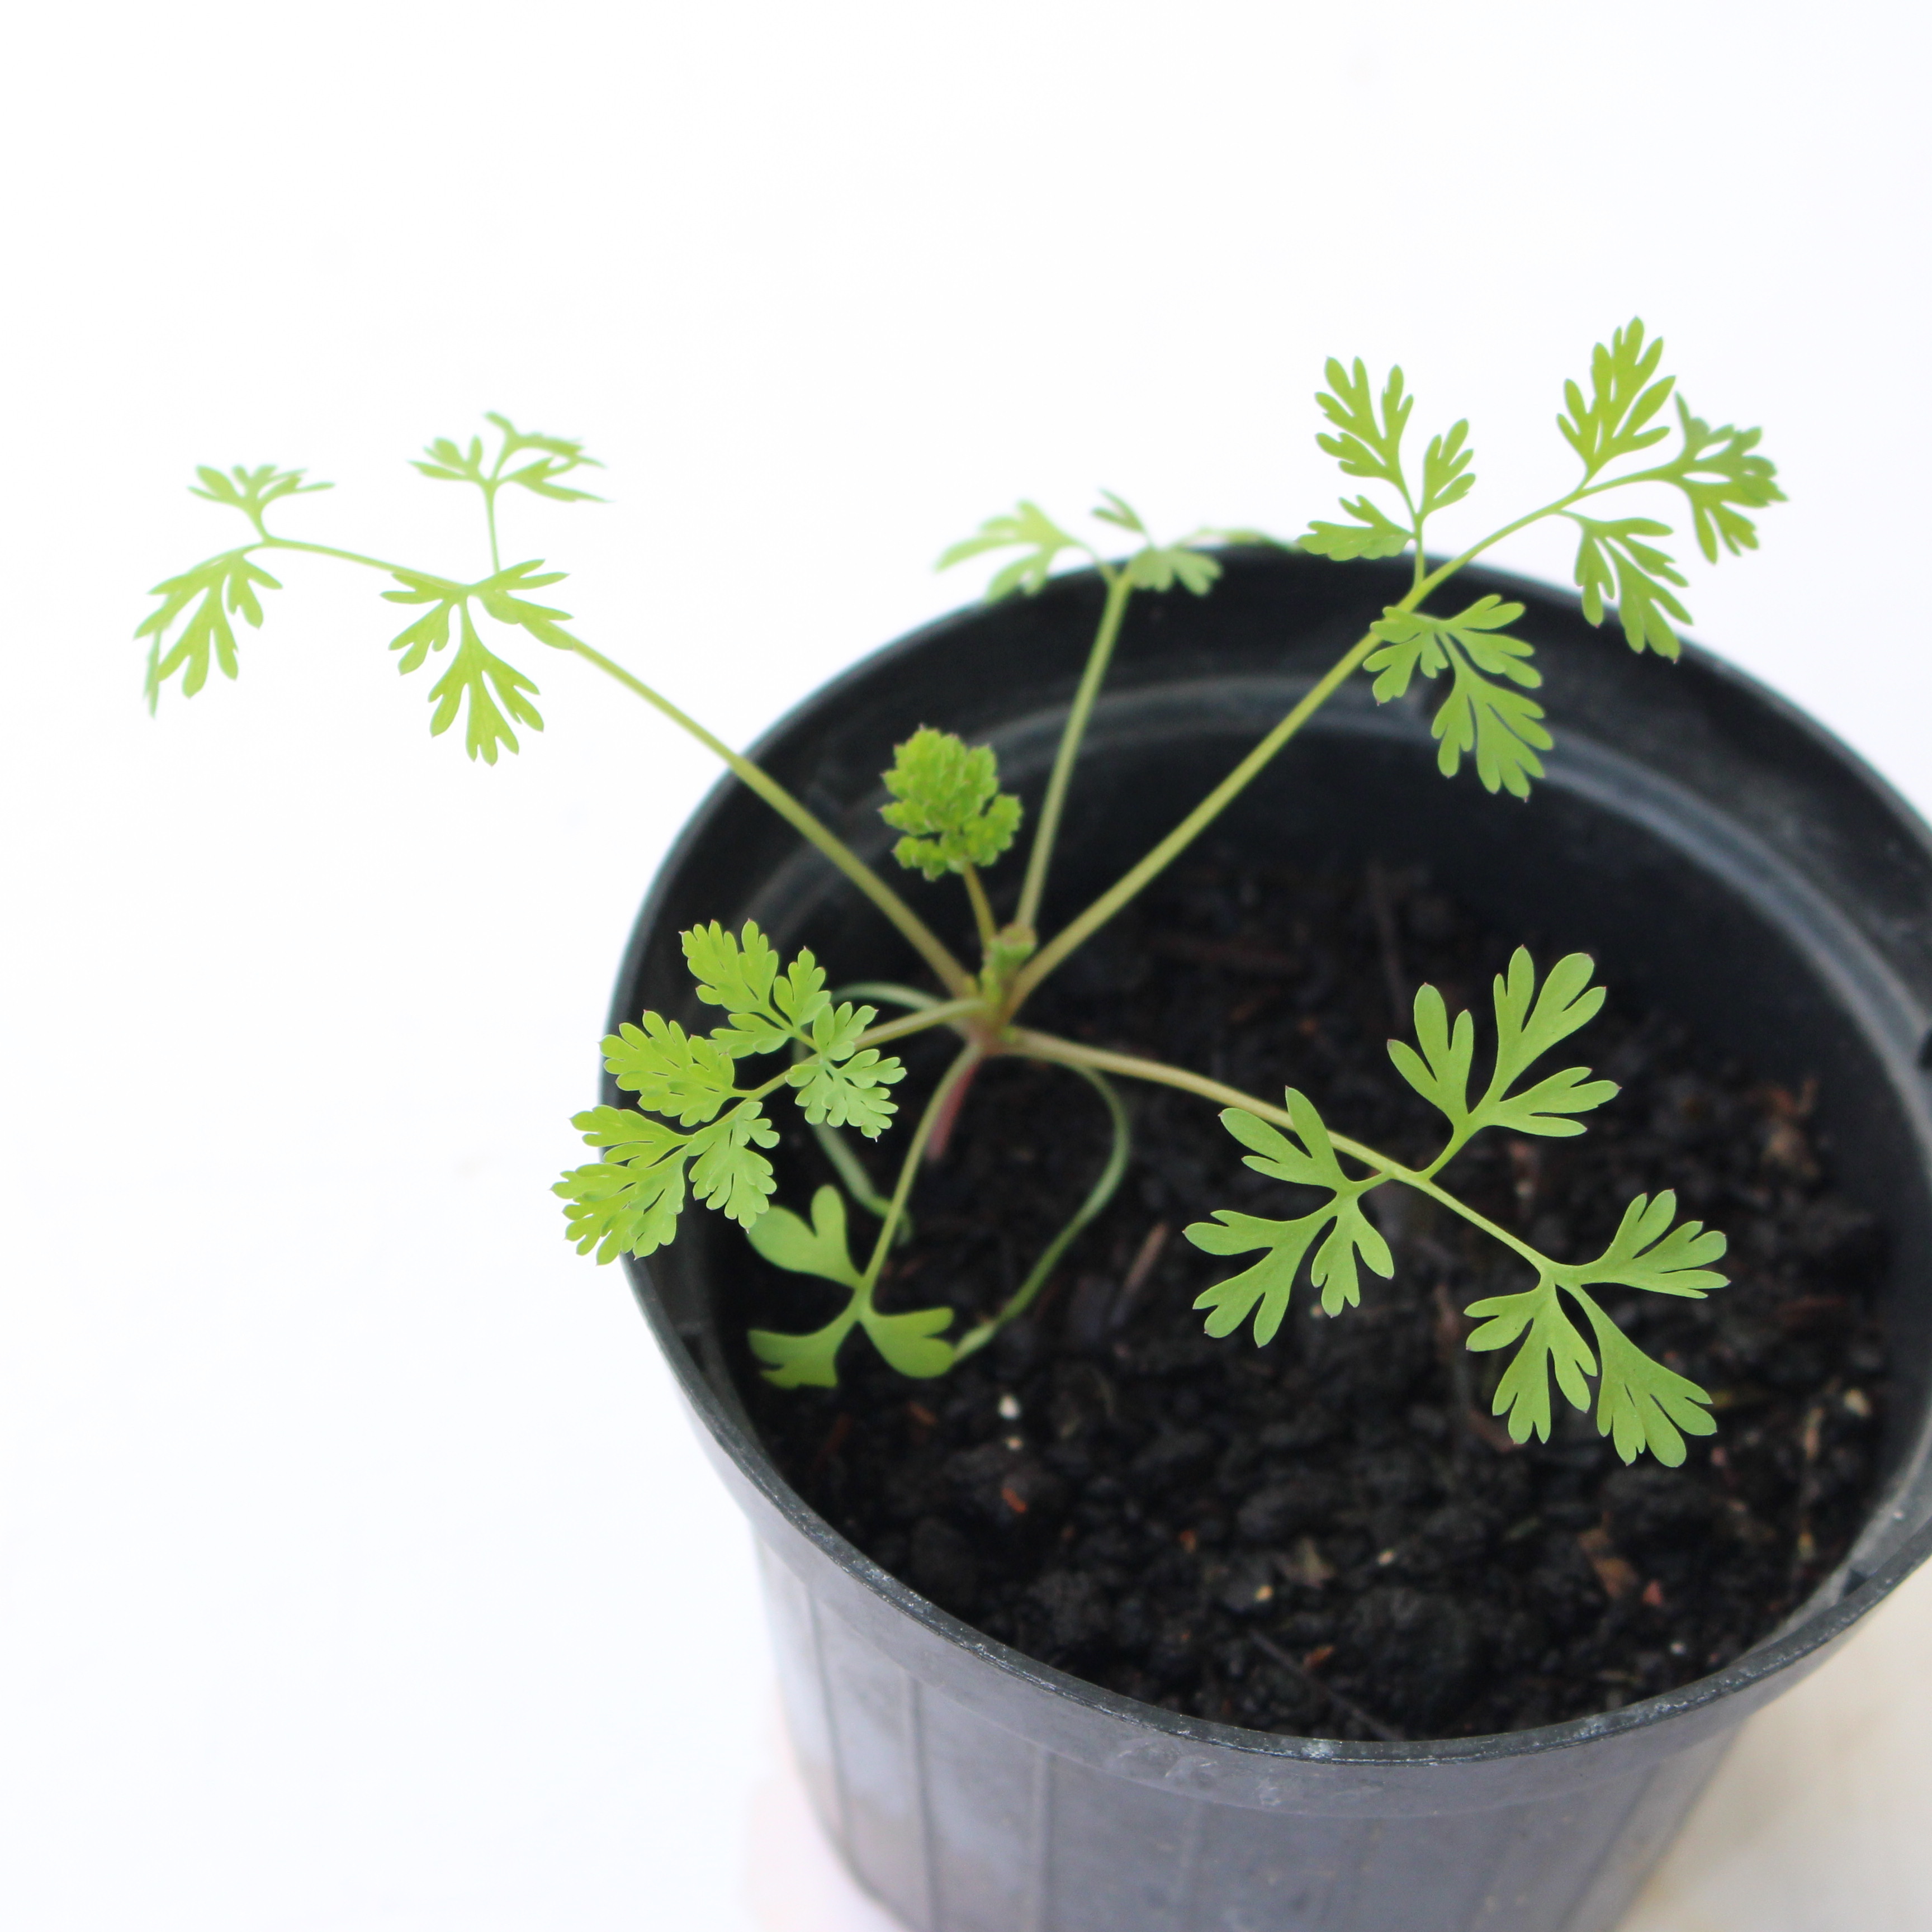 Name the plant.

Fumaria officinalis
